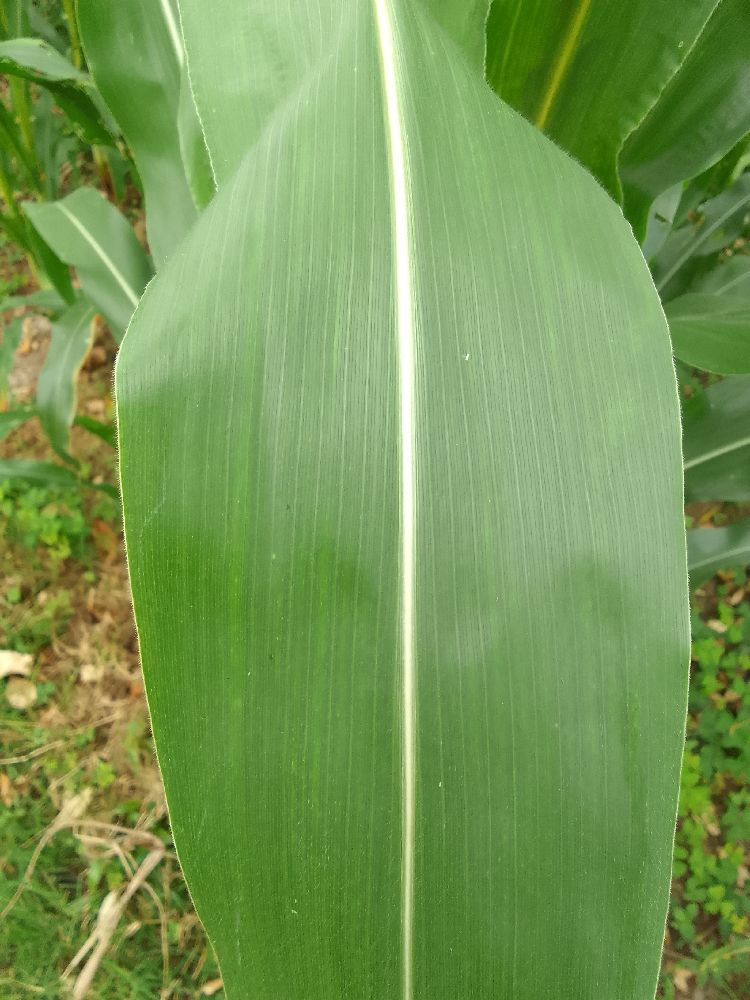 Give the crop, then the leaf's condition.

maize, healthy
